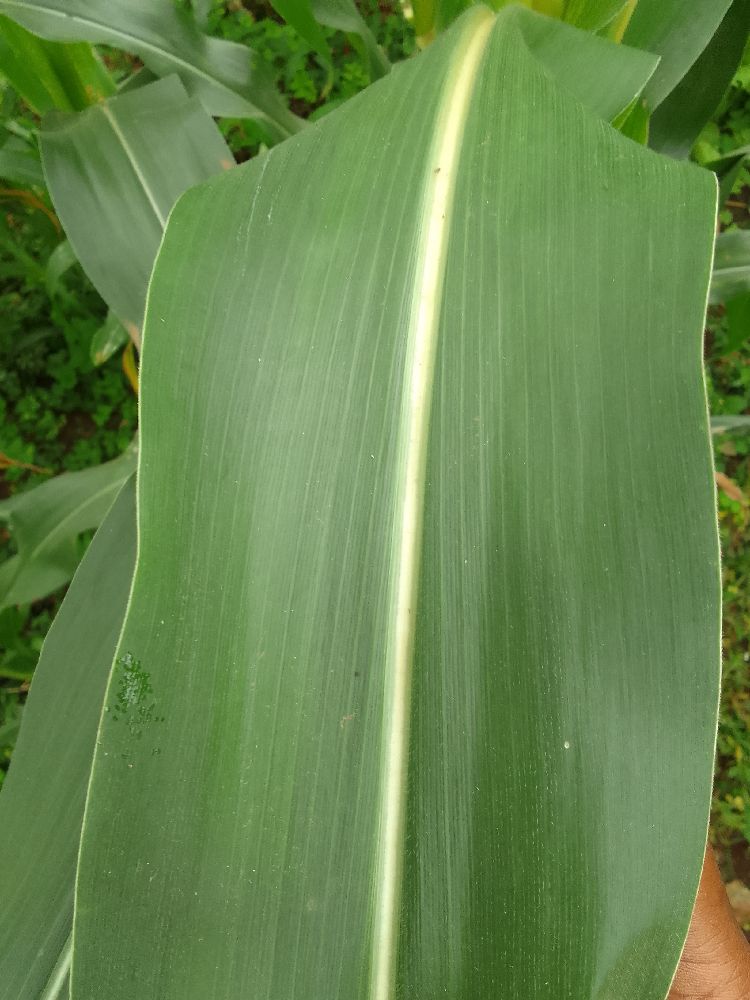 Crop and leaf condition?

maize, healthy
